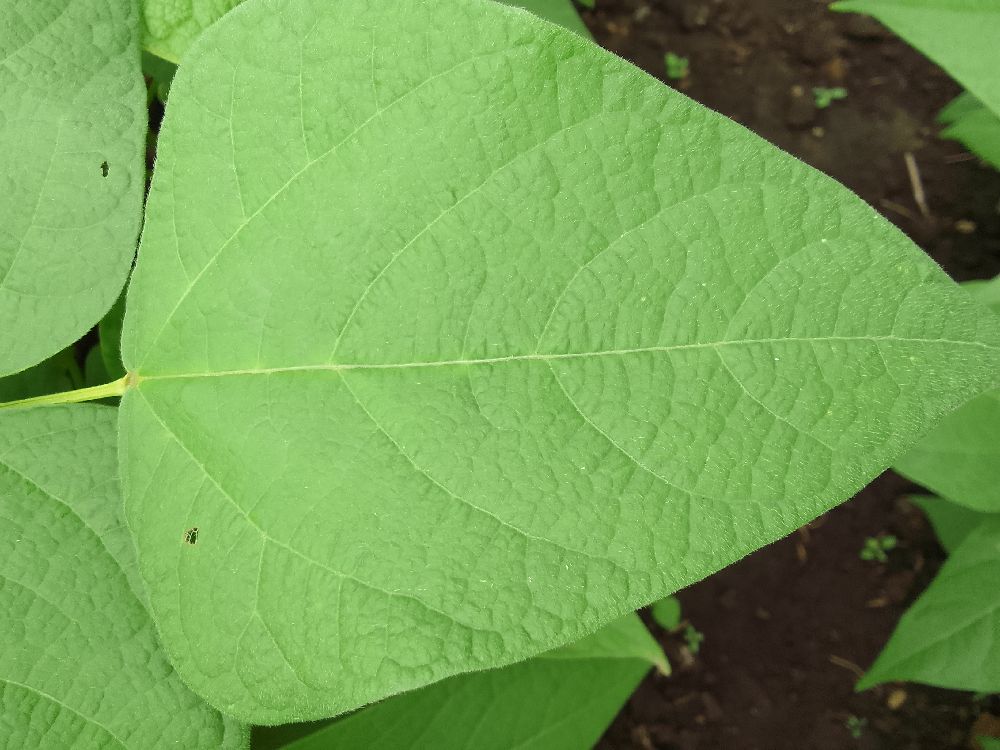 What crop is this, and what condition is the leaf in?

common bean, healthy
